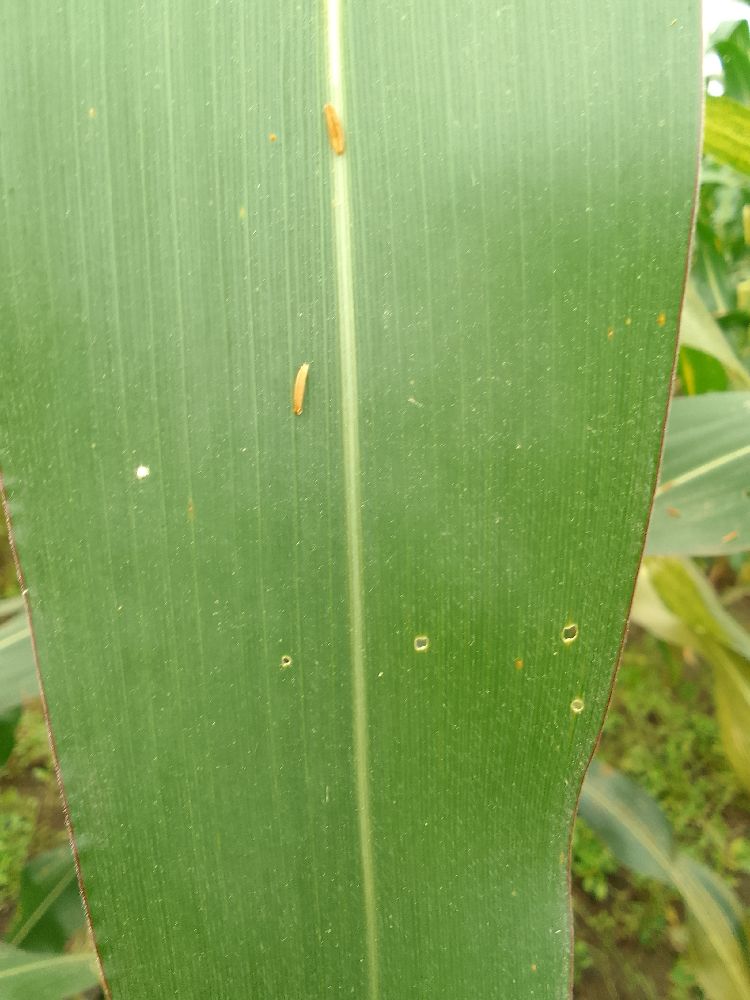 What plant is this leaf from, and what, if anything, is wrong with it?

maize, healthy
